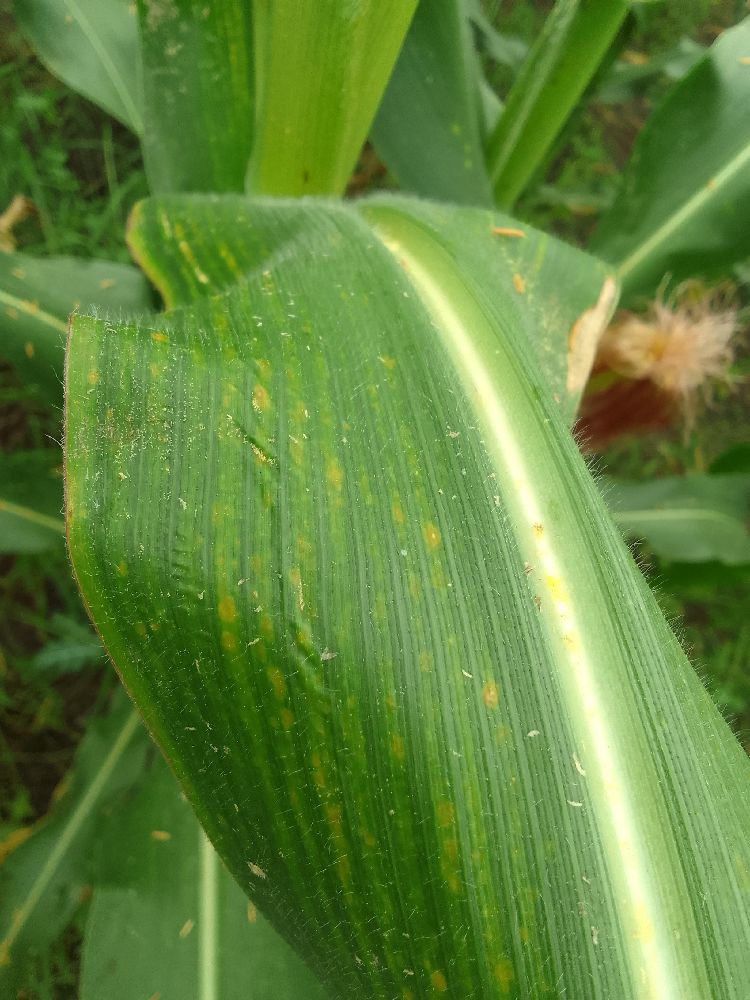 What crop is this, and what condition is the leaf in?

maize, maize streak virus
